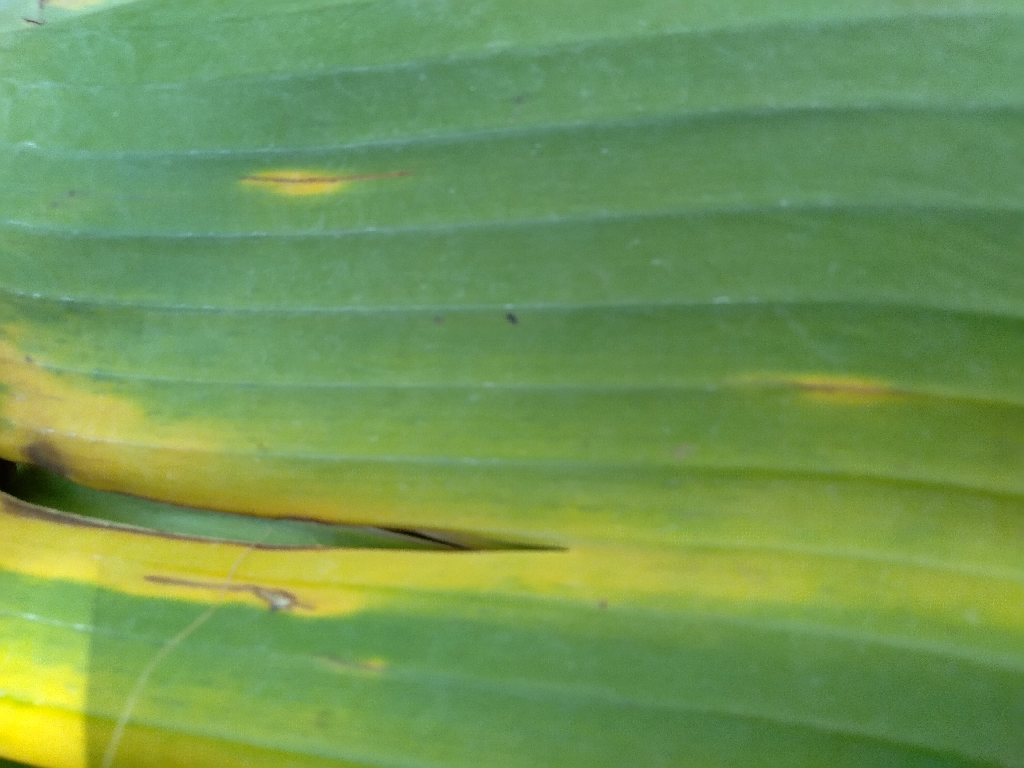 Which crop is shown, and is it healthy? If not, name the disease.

banana, fusarium wilt race 1
